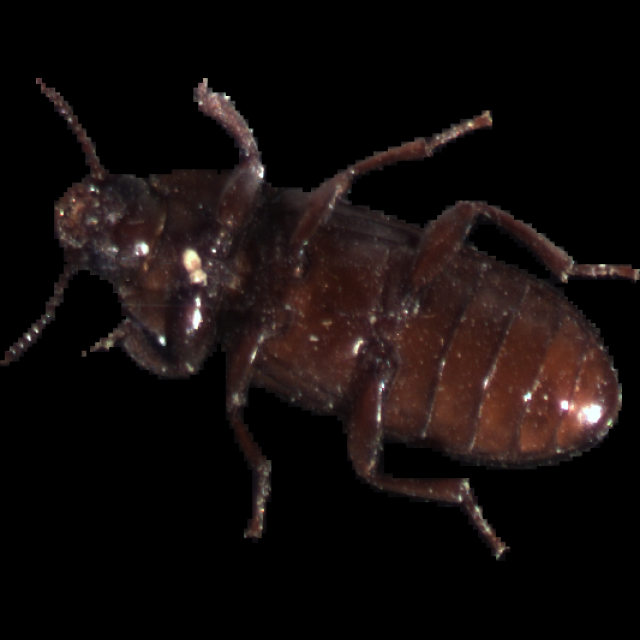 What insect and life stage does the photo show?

mealworm beetle
